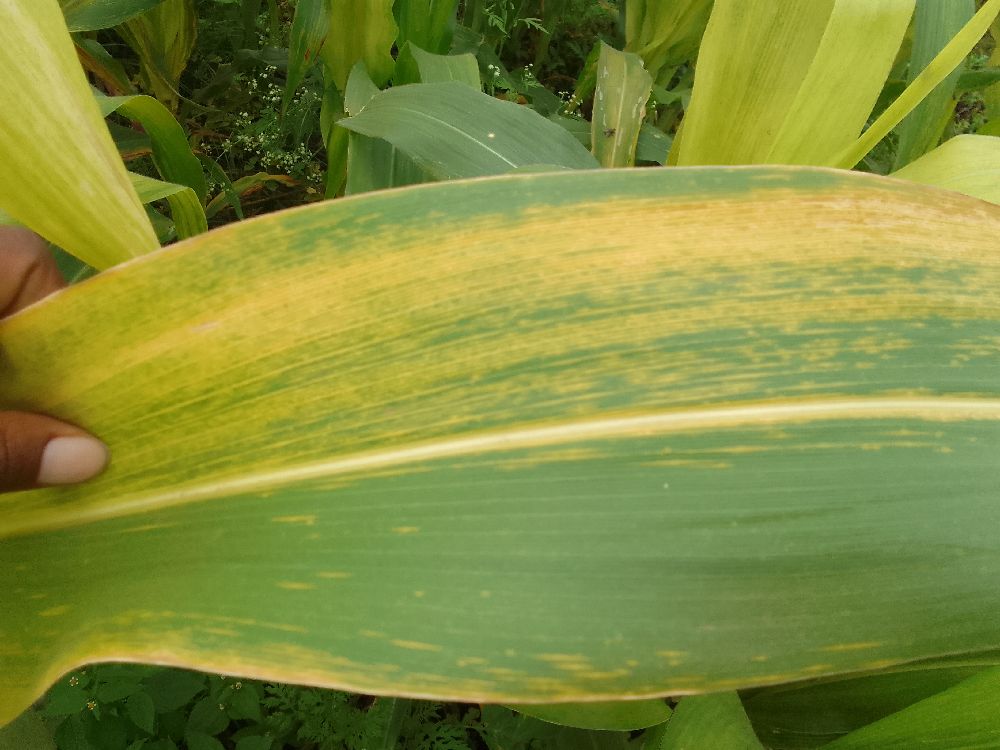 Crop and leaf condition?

maize, maize lethal necrosis
